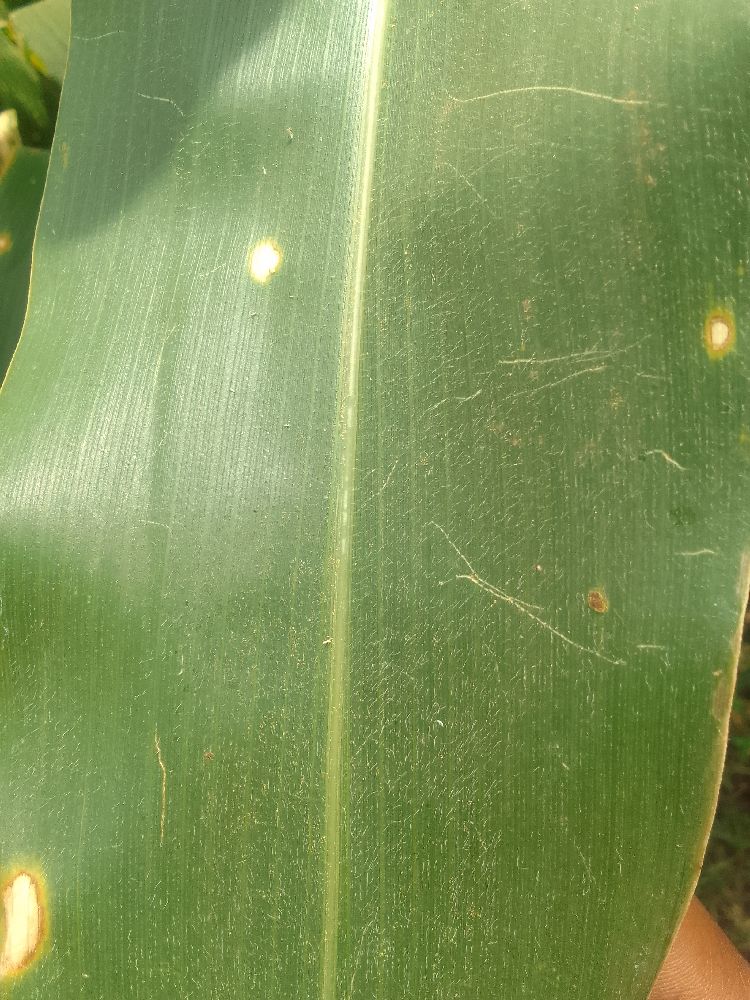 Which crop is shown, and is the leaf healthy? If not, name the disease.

maize, healthy
